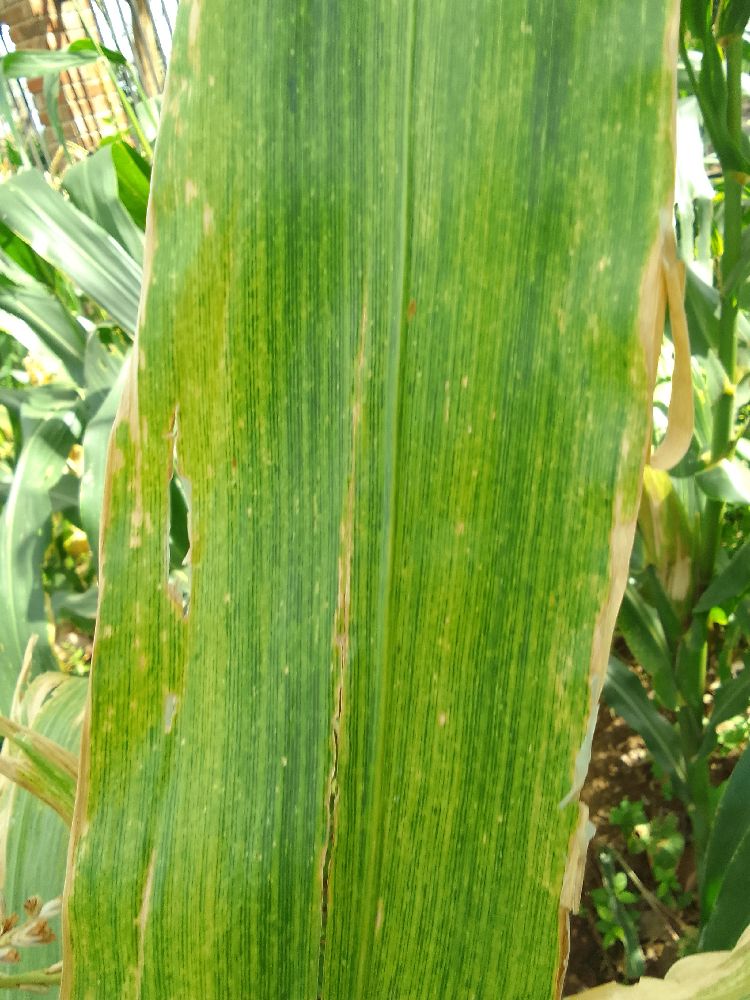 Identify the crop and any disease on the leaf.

maize, maize lethal necrosis
